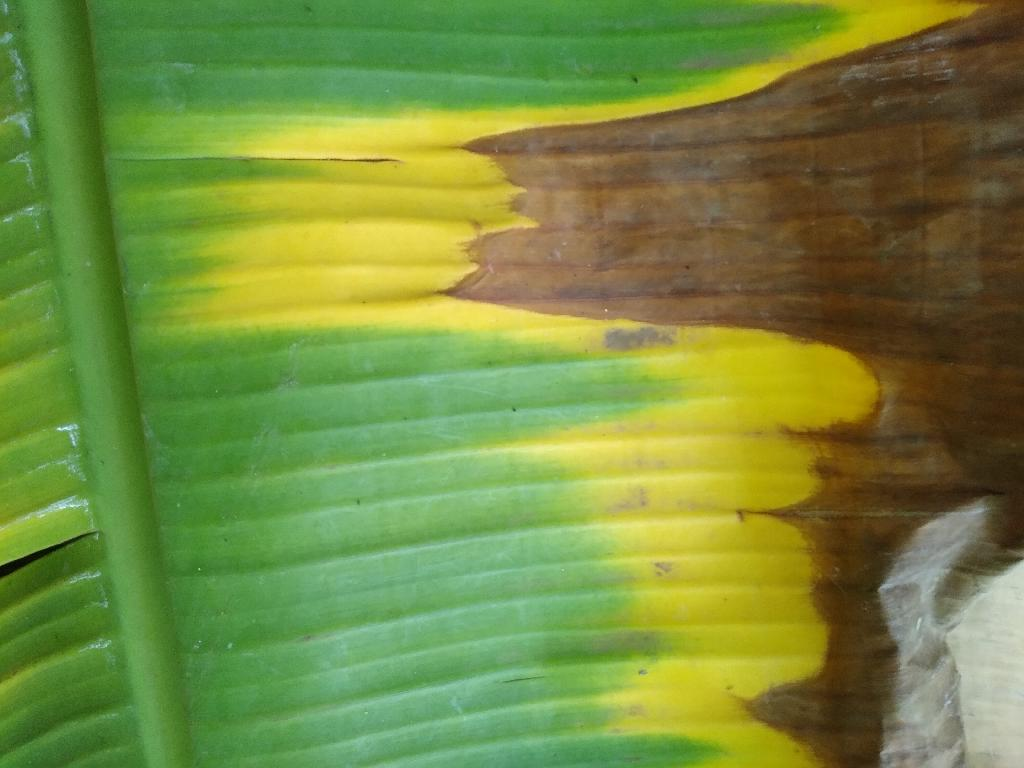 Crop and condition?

banana, fusarium wilt race 1
